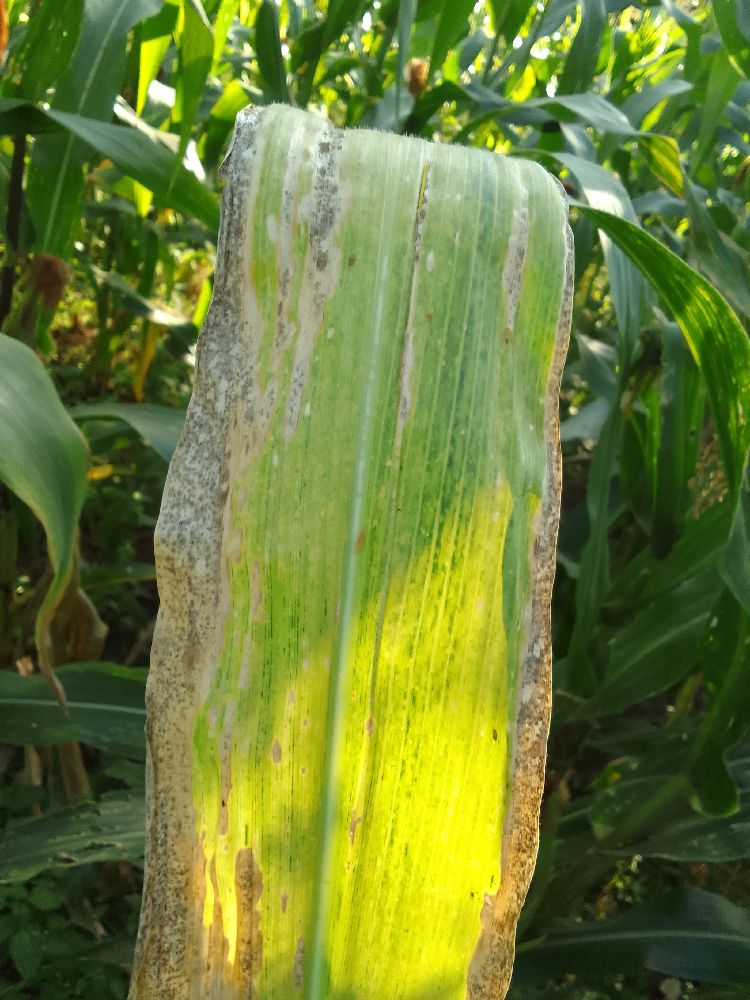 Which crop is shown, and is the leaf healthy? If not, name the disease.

maize, maize lethal necrosis
